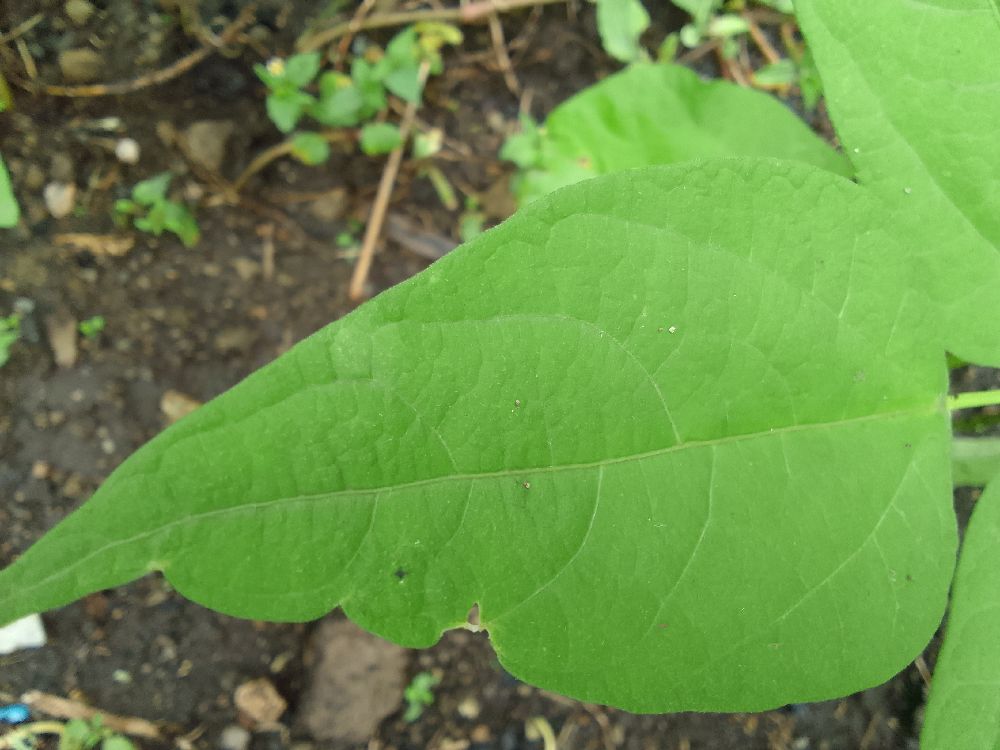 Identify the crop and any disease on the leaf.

common bean, healthy
